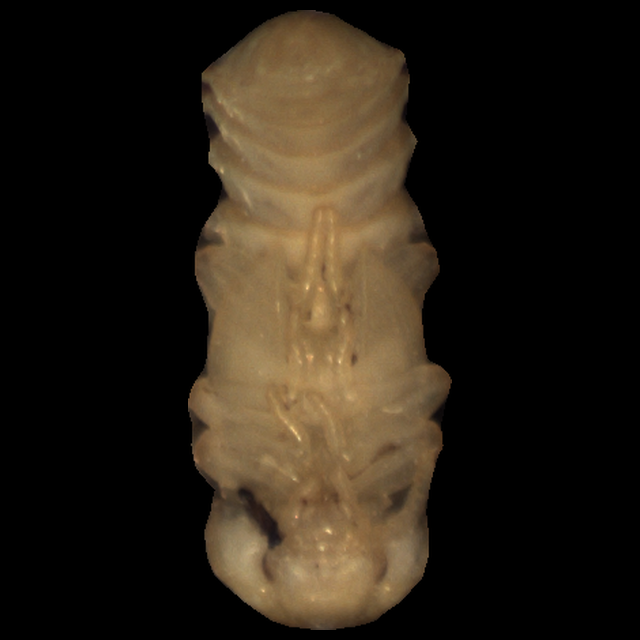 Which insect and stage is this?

mealworm pupa
